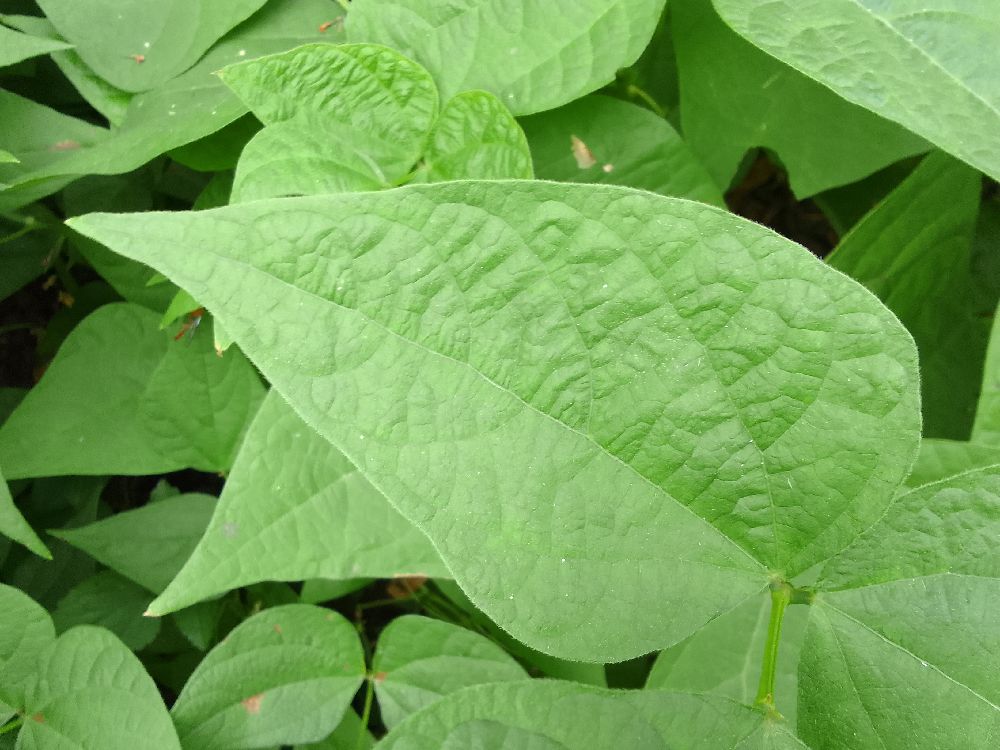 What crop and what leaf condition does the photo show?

common bean, healthy
